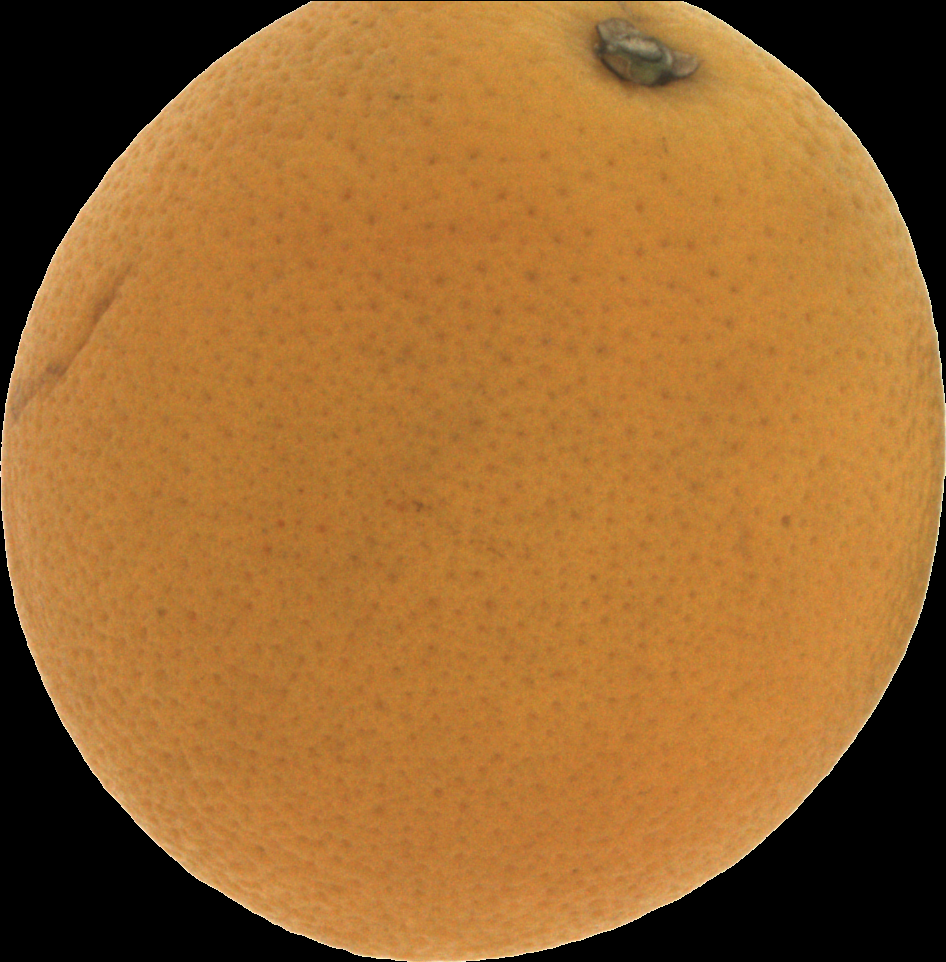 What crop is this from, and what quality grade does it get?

orange, bad
